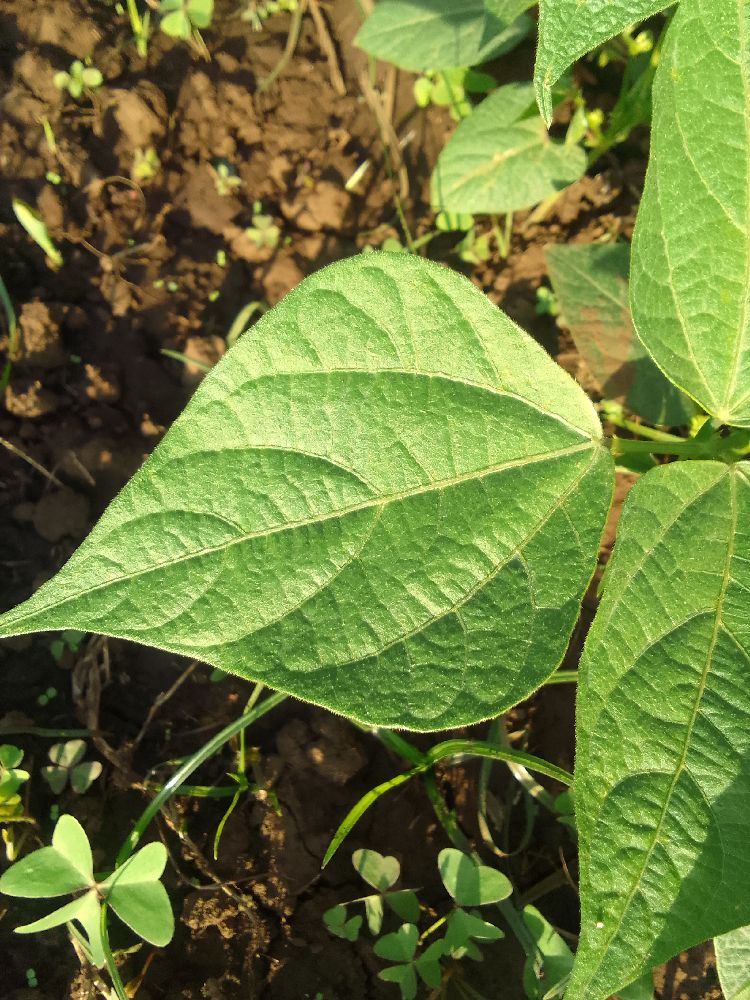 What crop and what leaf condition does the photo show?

common bean, healthy
